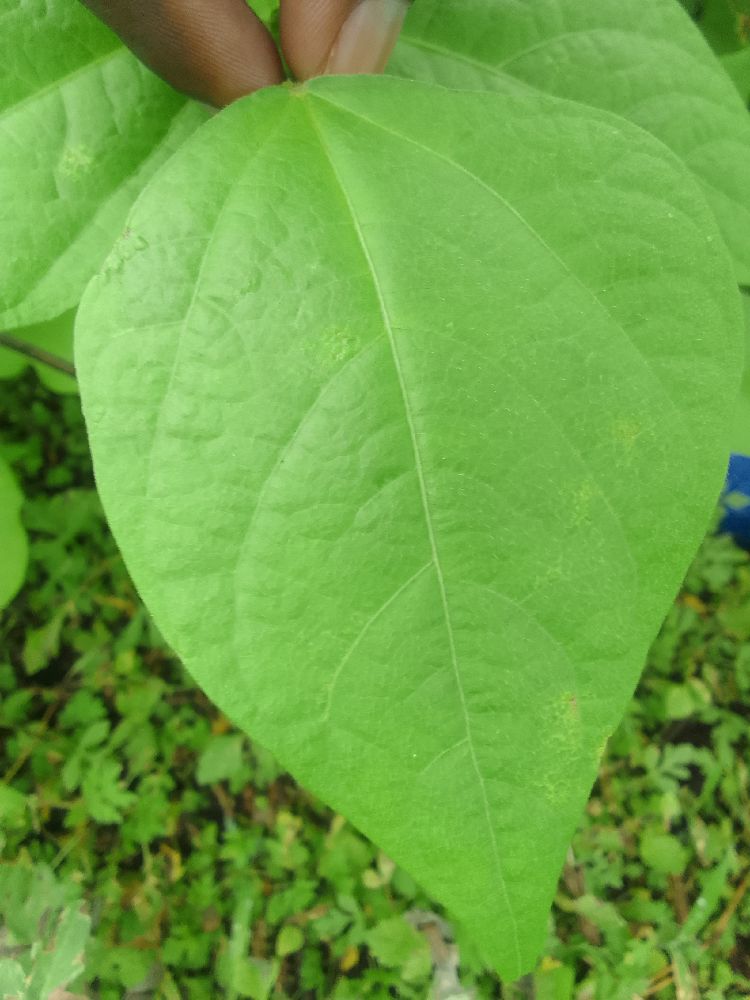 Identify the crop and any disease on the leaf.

common bean, healthy
